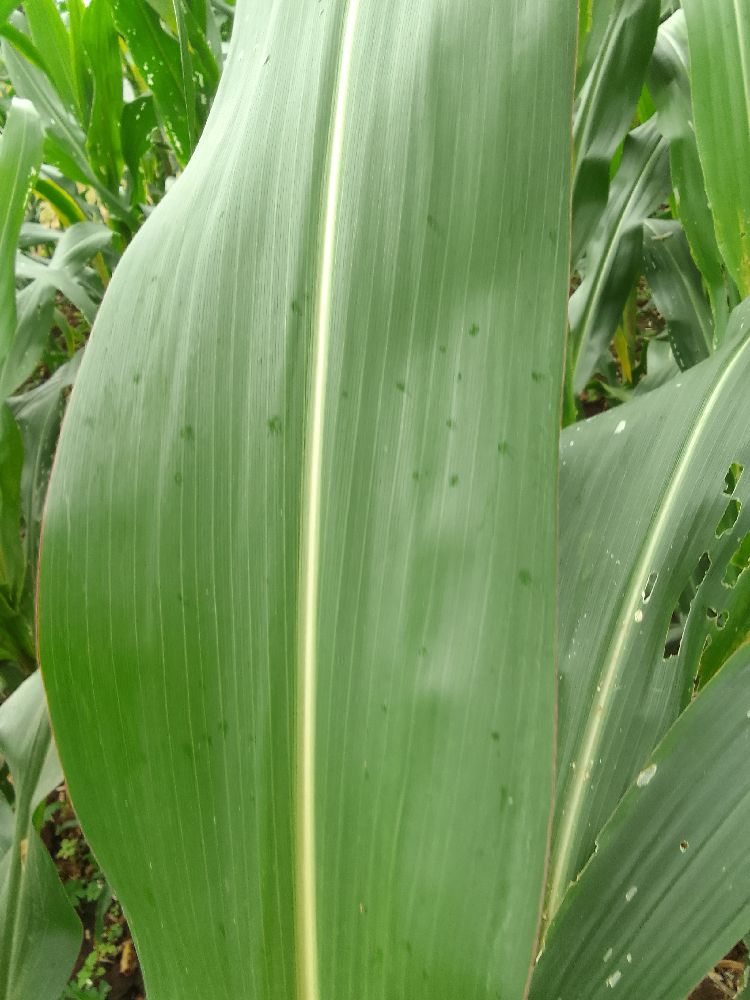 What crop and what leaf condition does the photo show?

maize, healthy
